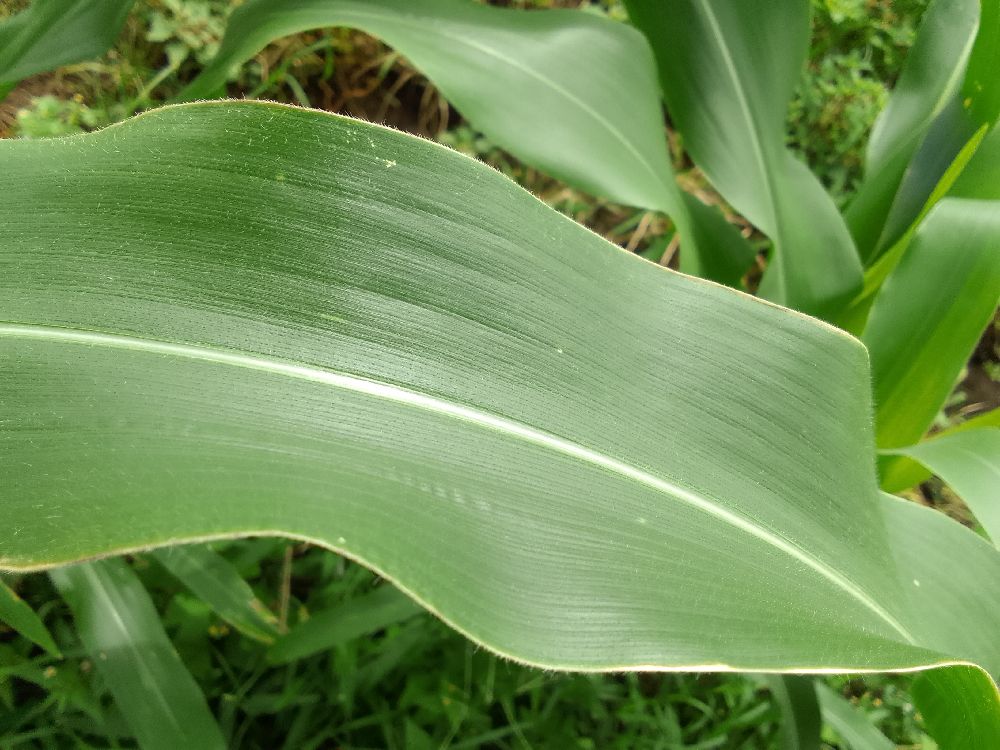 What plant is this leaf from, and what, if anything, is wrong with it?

maize, healthy
